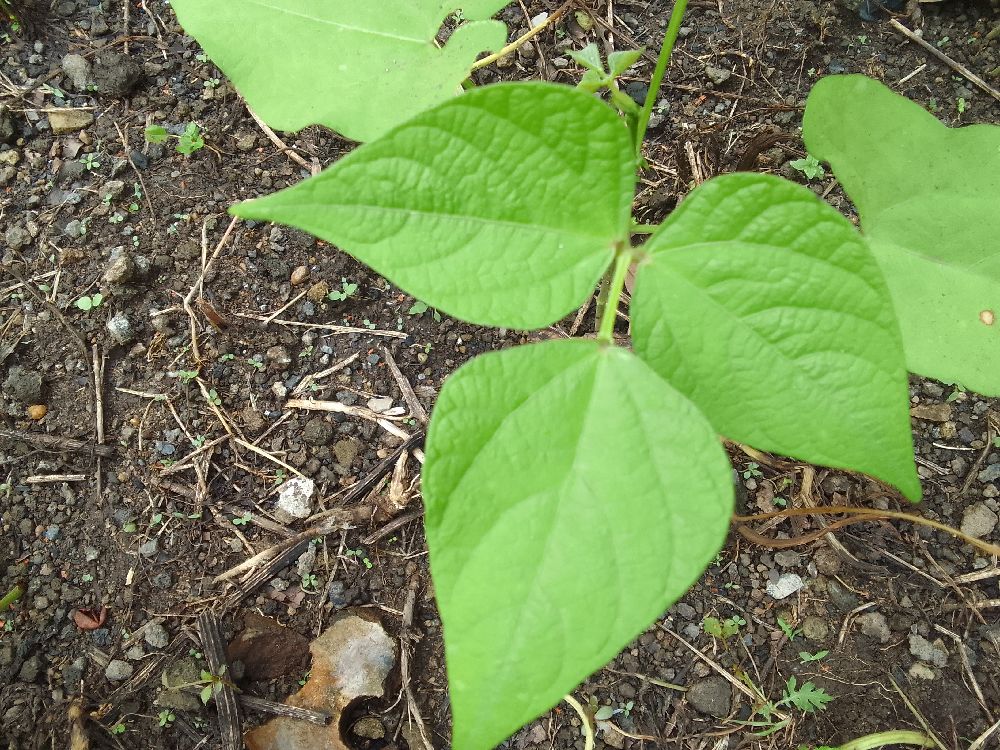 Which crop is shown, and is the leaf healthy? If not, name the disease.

common bean, healthy
